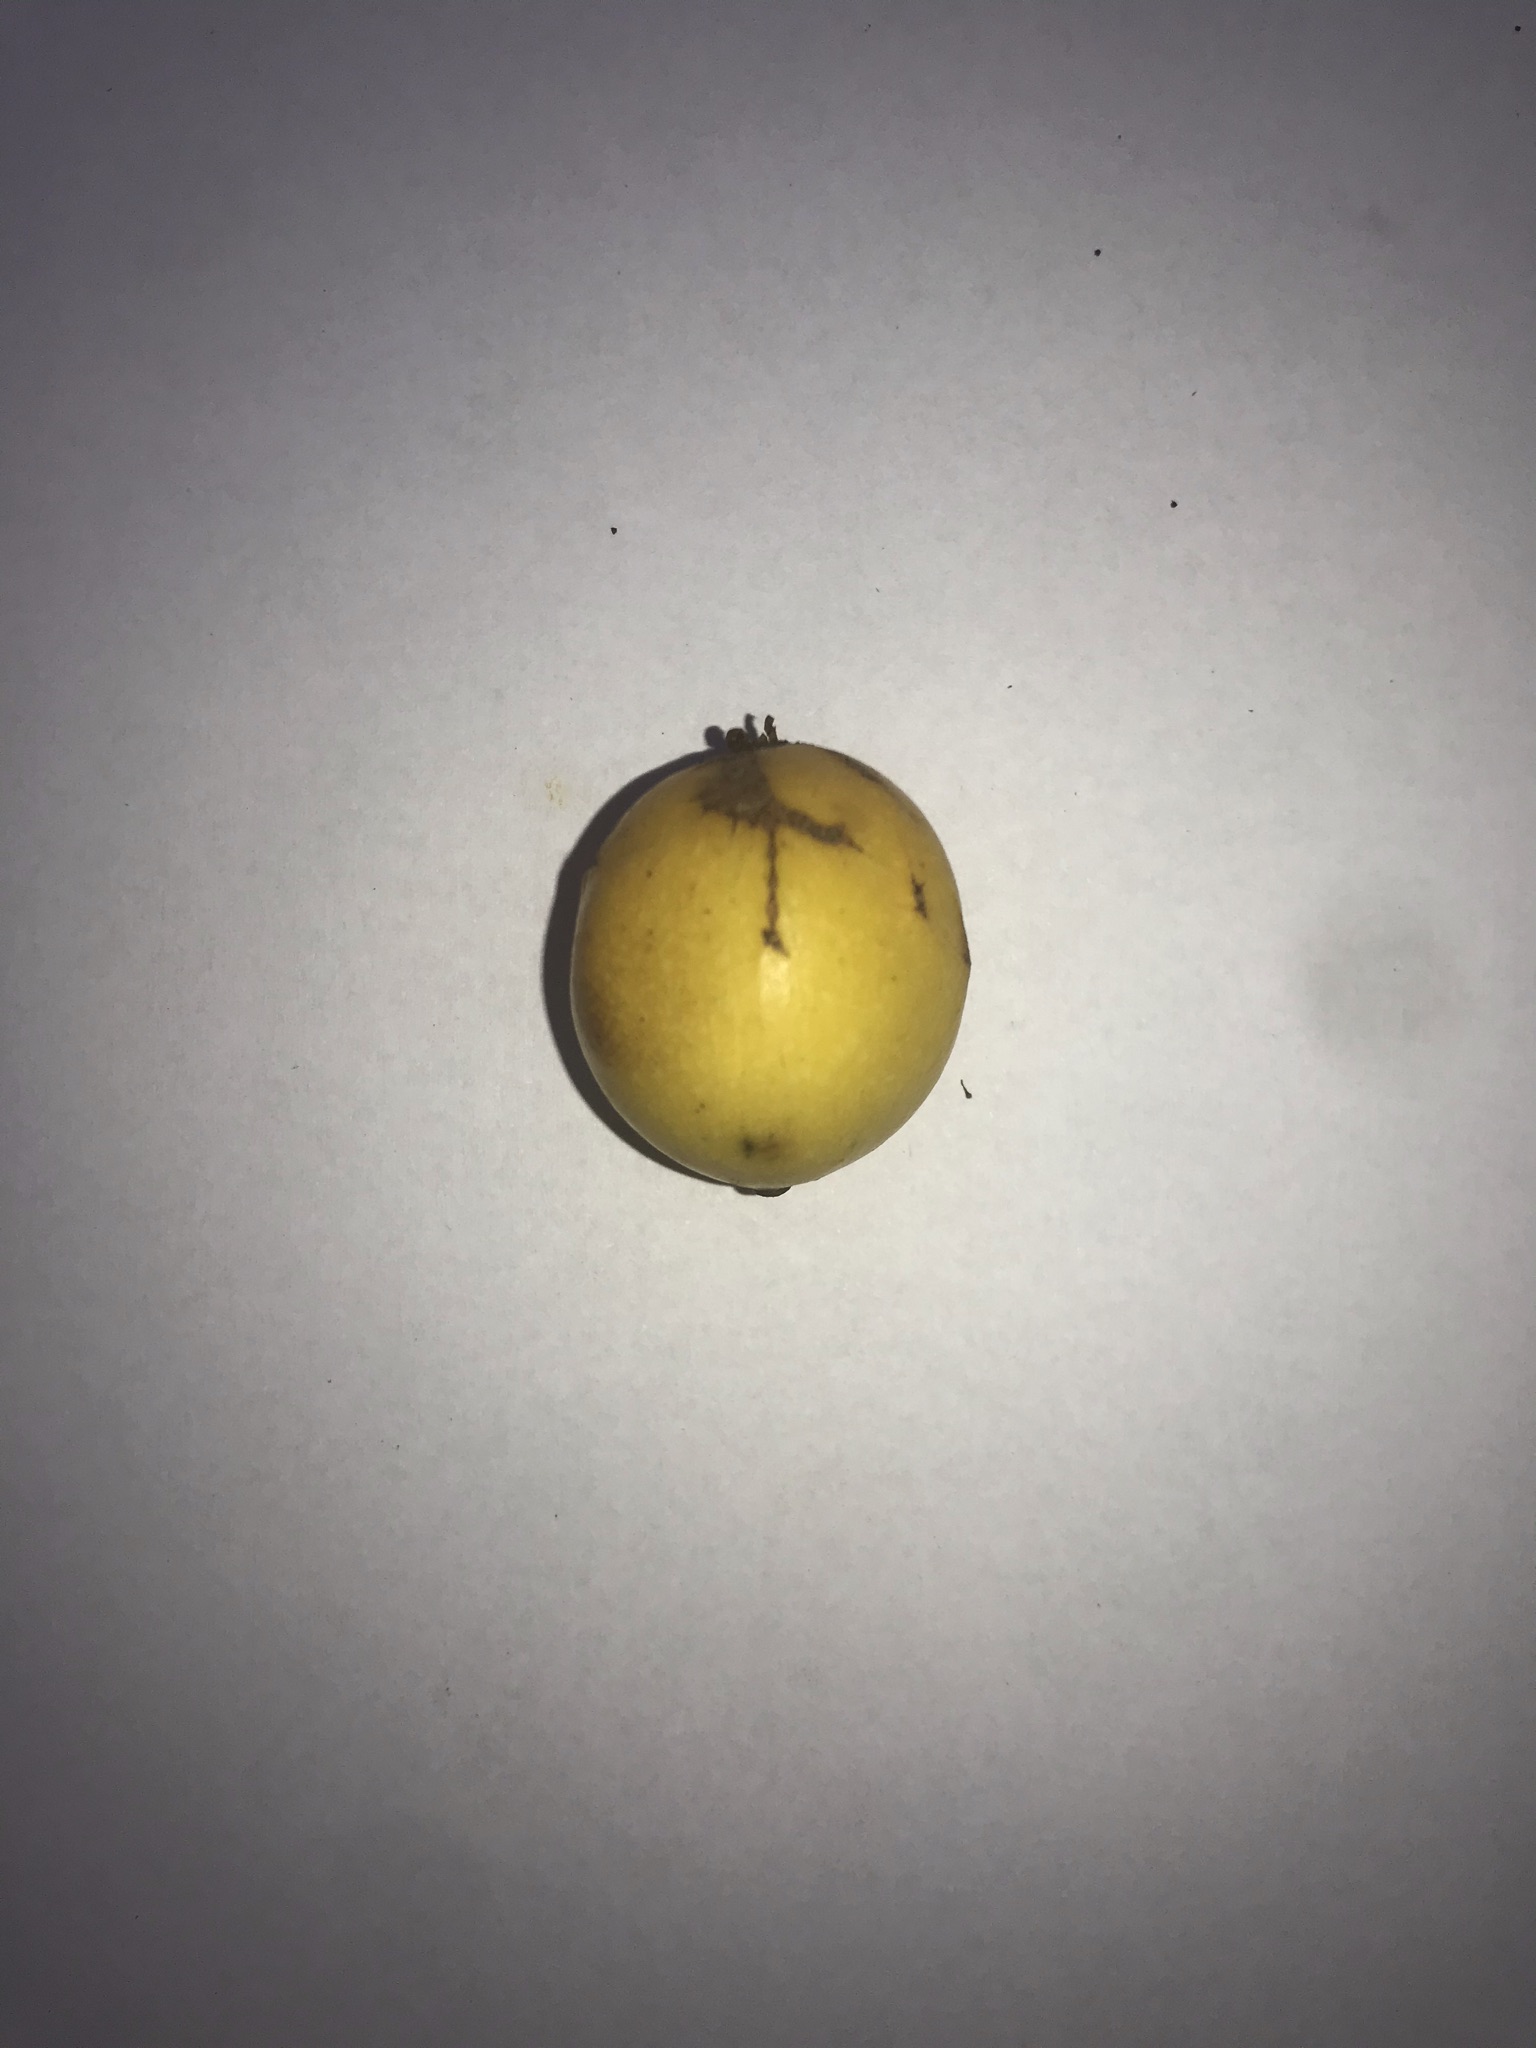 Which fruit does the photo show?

abiu
